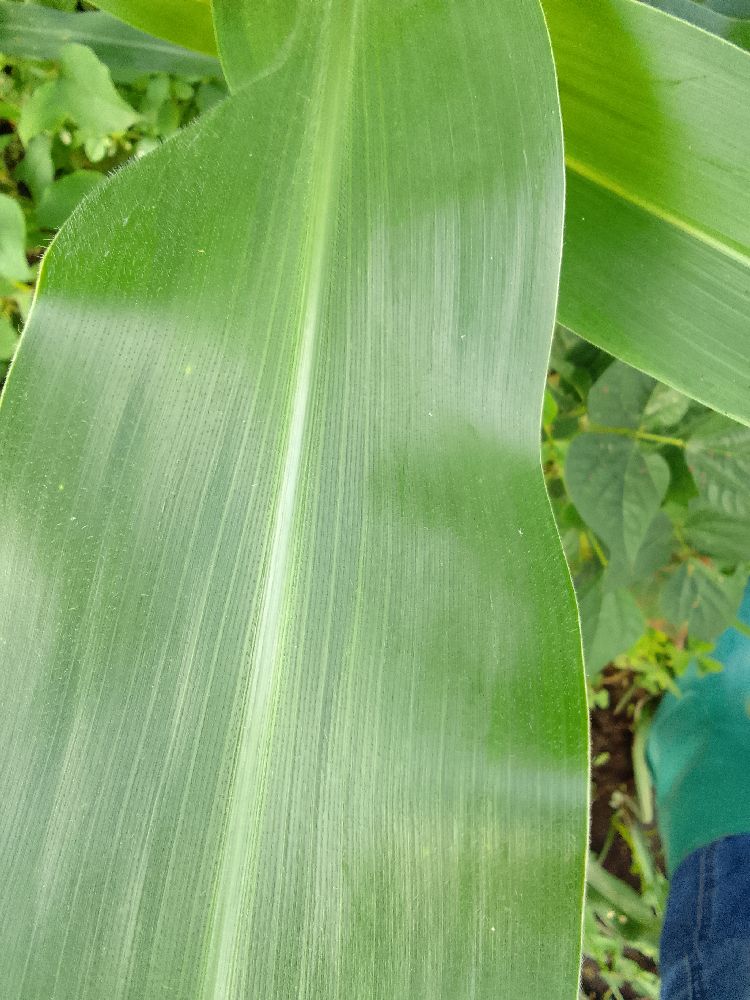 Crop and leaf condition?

maize, healthy
